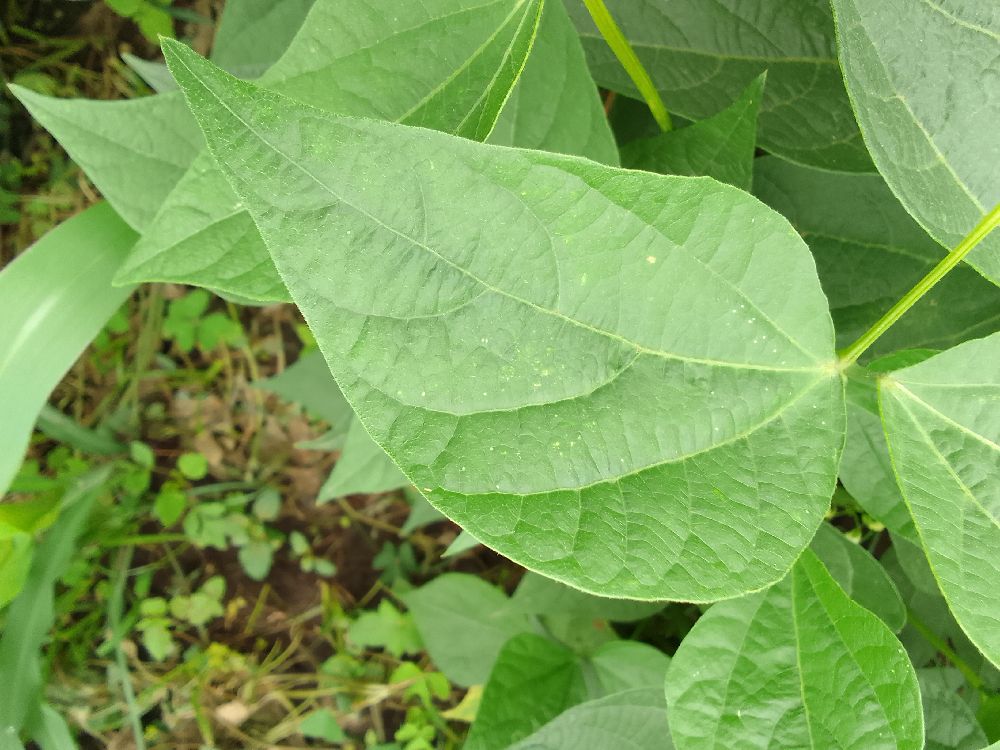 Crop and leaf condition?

common bean, healthy
